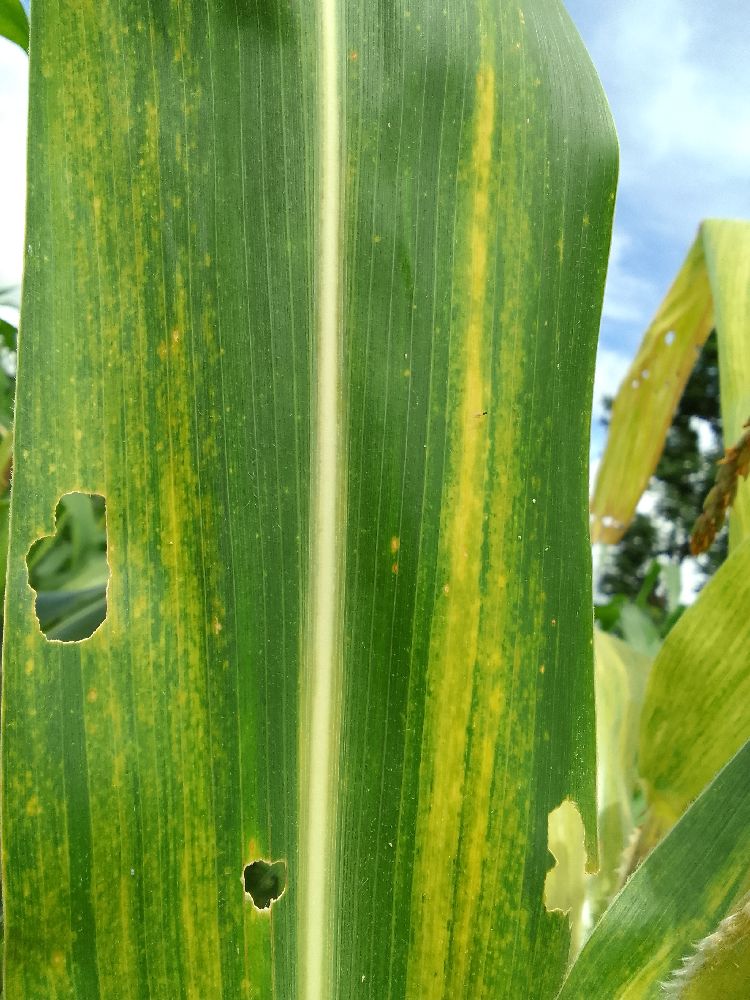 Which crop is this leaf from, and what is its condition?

maize, maize lethal necrosis
